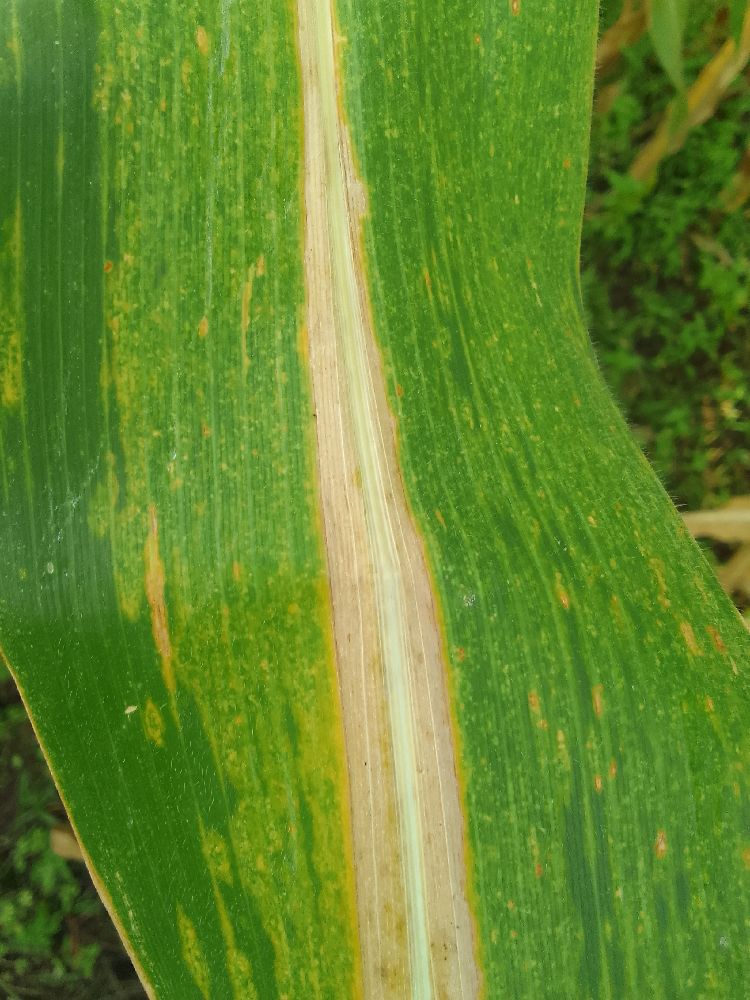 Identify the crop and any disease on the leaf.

maize, maize lethal necrosis
